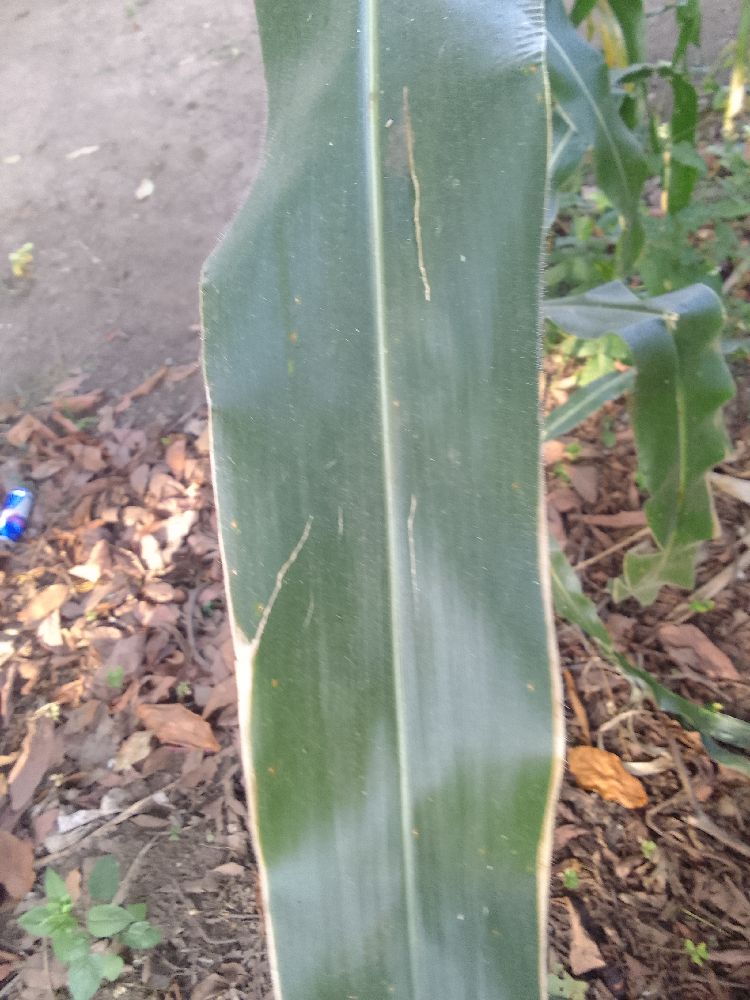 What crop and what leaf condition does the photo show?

maize, healthy
